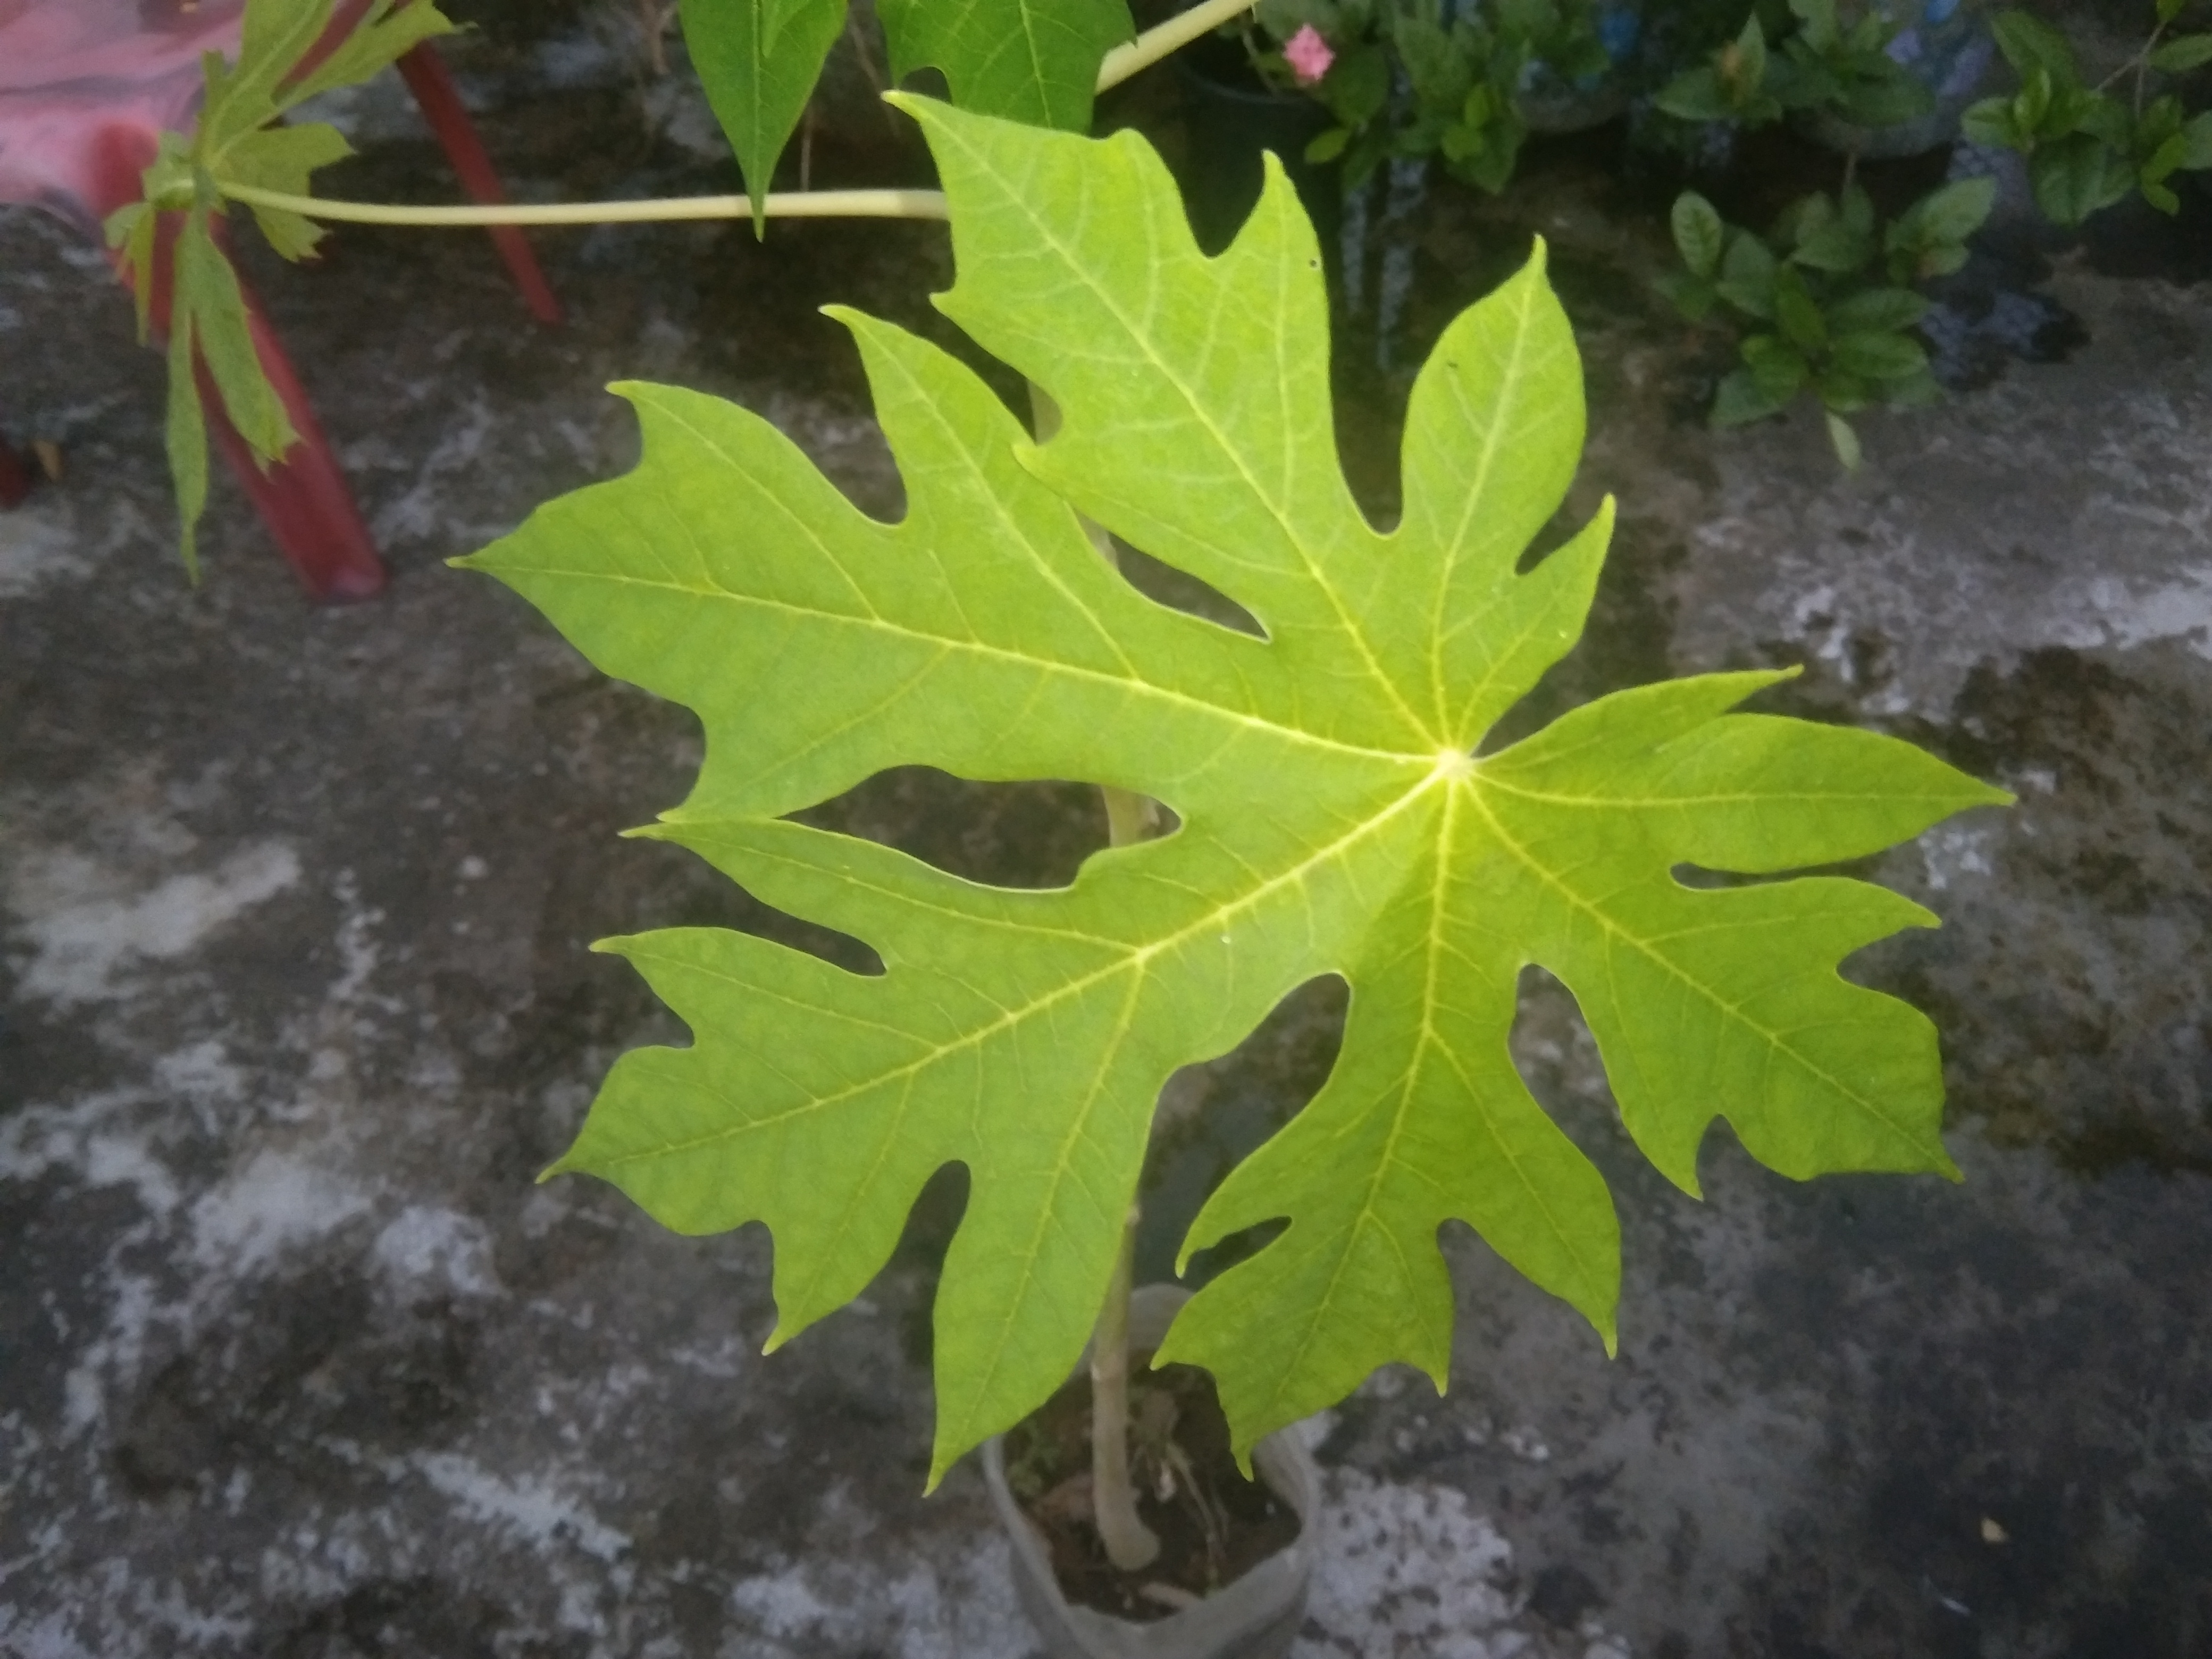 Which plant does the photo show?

papaya
